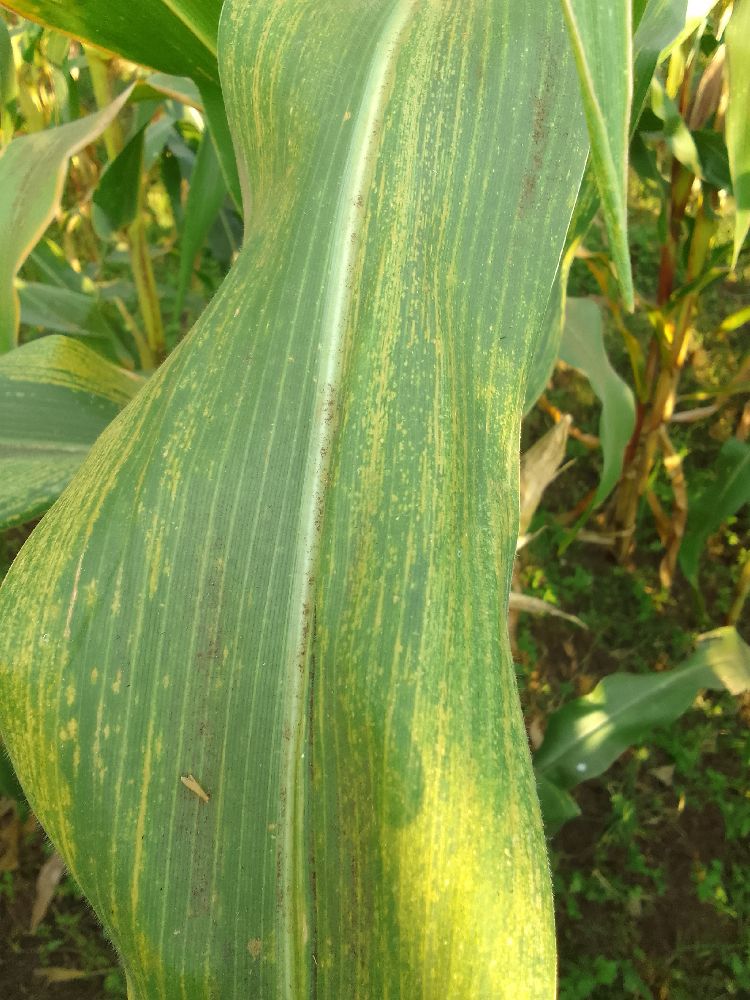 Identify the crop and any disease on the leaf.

maize, maize lethal necrosis
